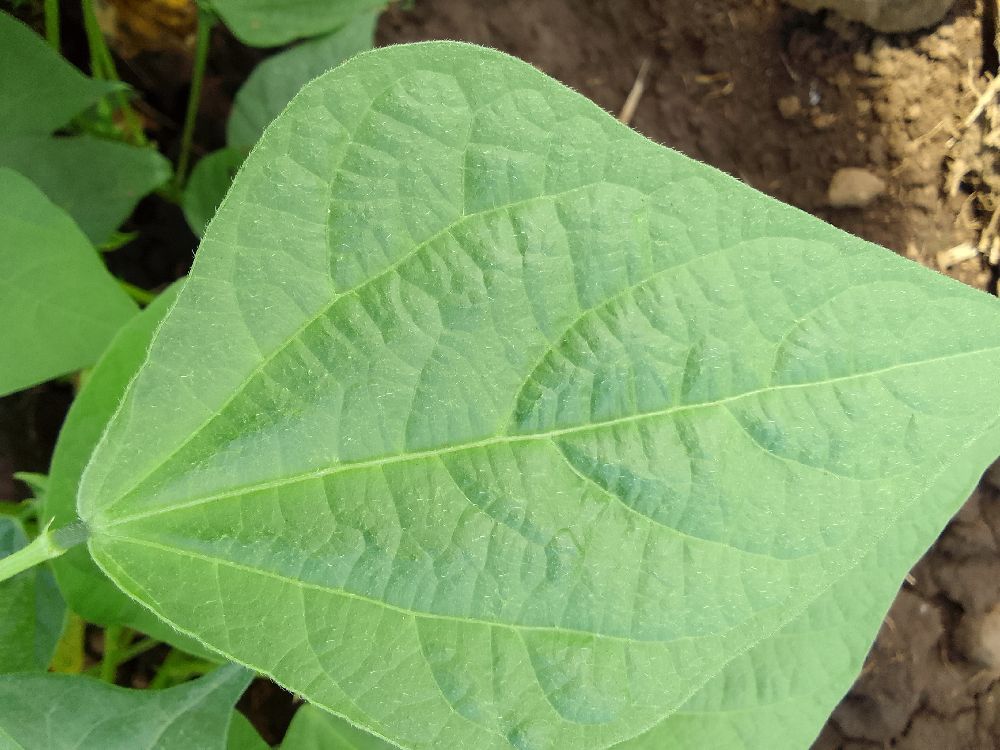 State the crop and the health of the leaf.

common bean, healthy
